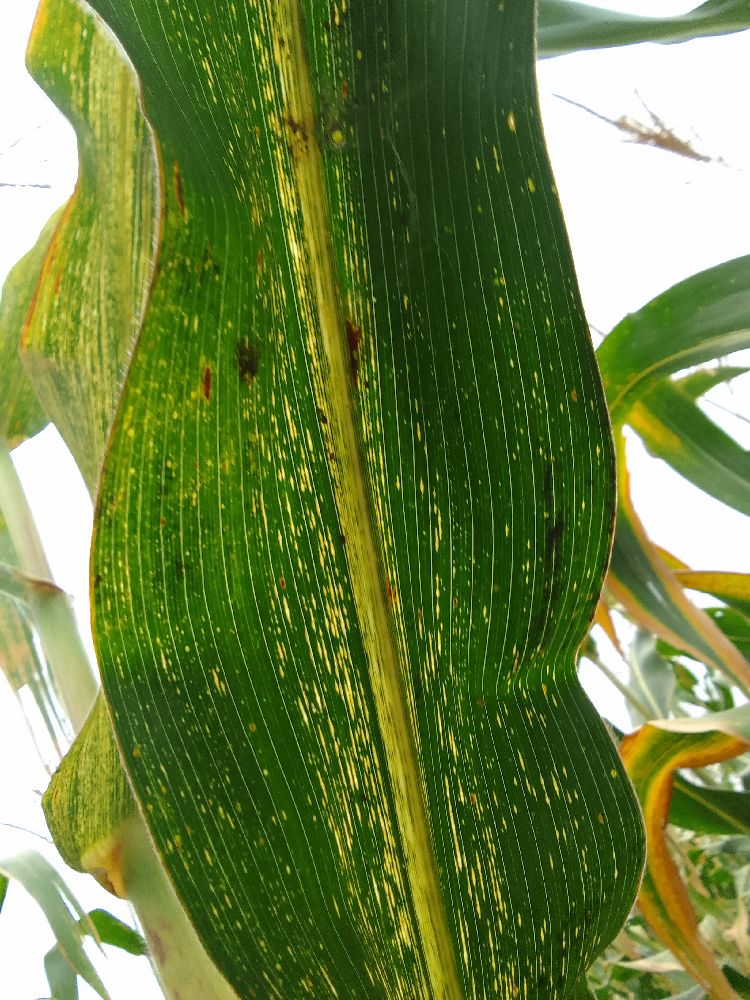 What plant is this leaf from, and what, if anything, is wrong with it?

maize, maize streak virus
